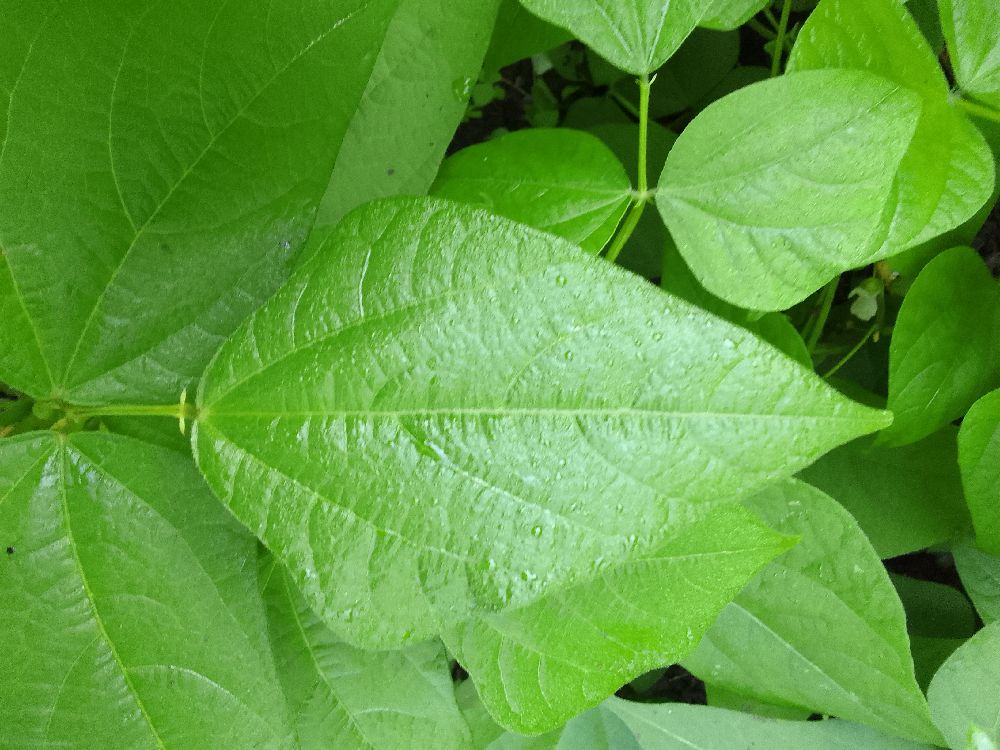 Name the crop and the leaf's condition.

common bean, healthy
